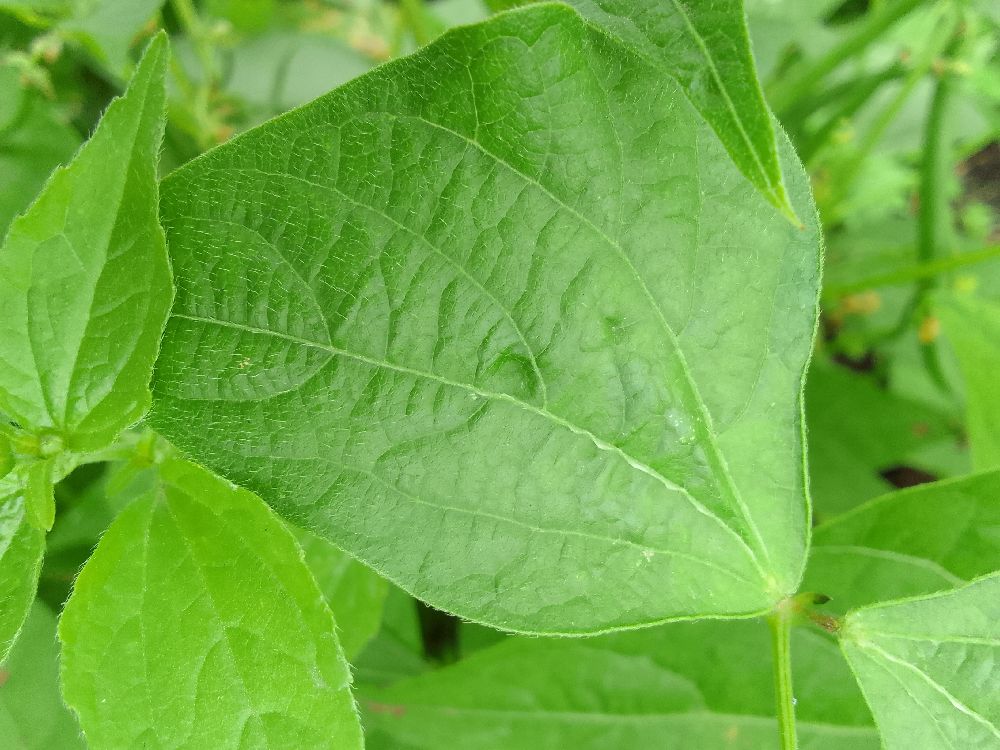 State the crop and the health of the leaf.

common bean, healthy
